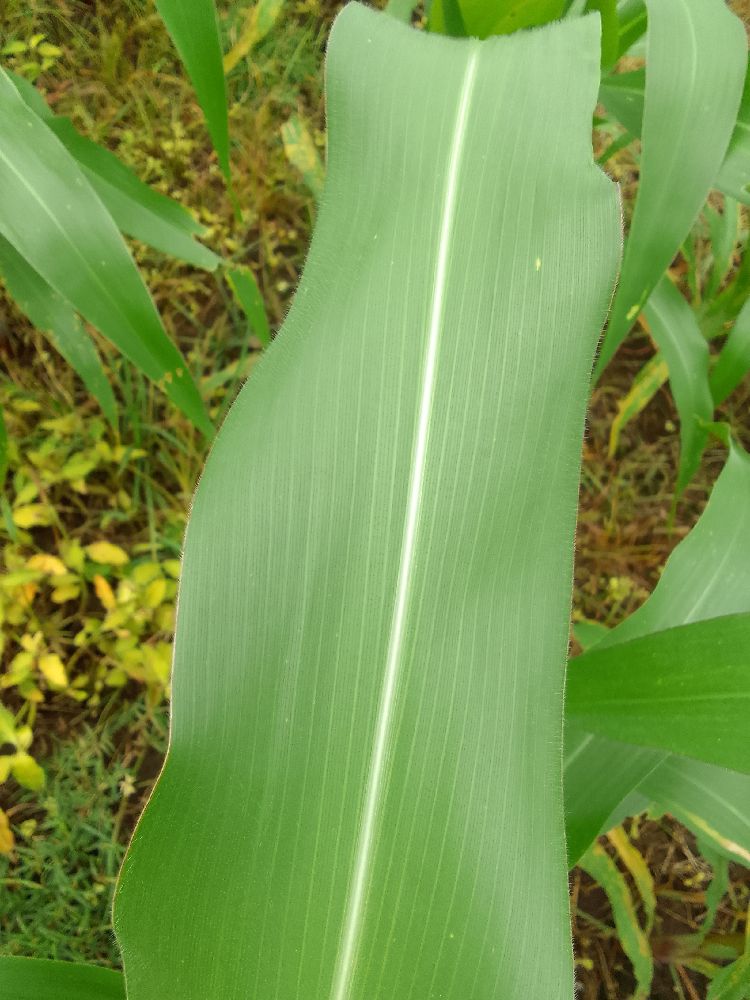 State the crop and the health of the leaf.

maize, healthy
